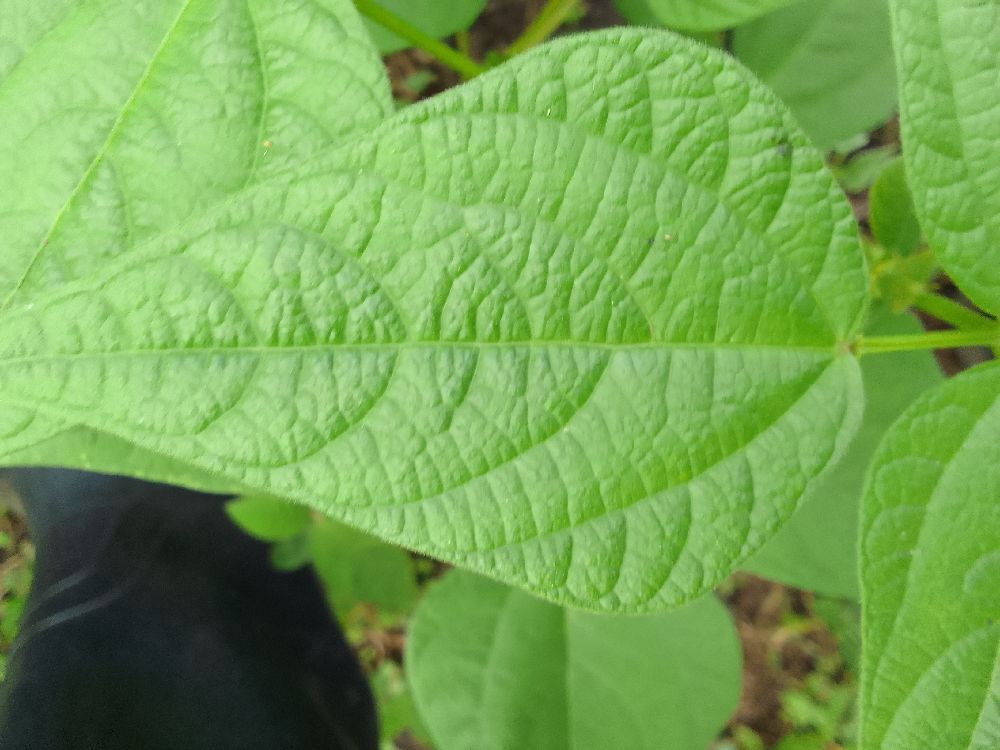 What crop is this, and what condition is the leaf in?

common bean, healthy
